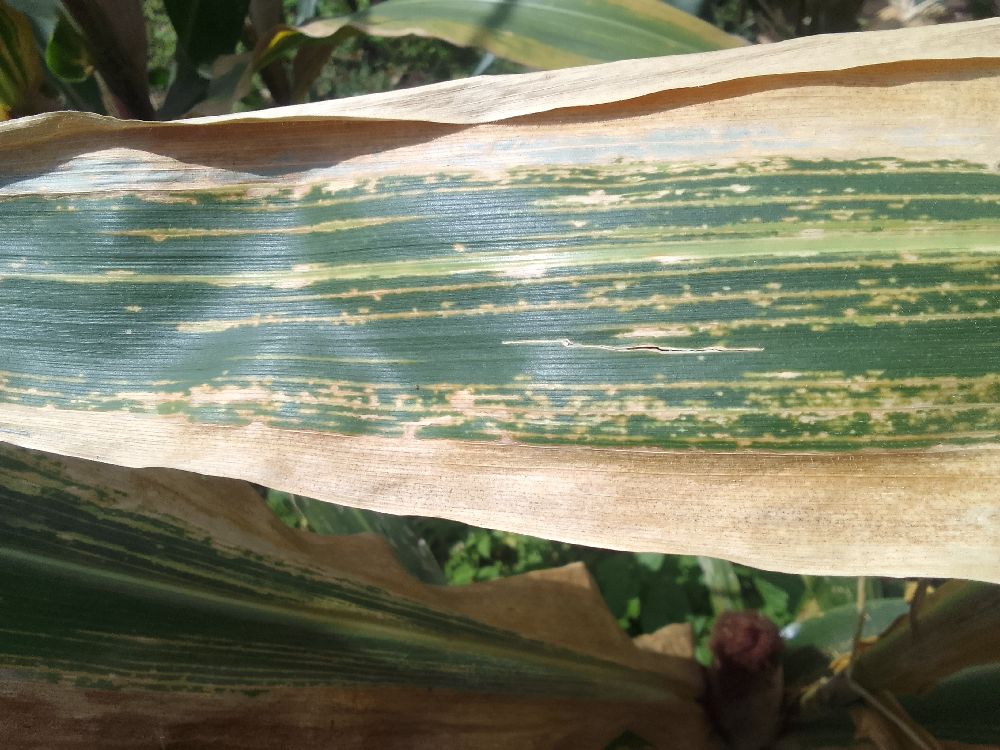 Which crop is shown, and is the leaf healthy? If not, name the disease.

maize, maize lethal necrosis
